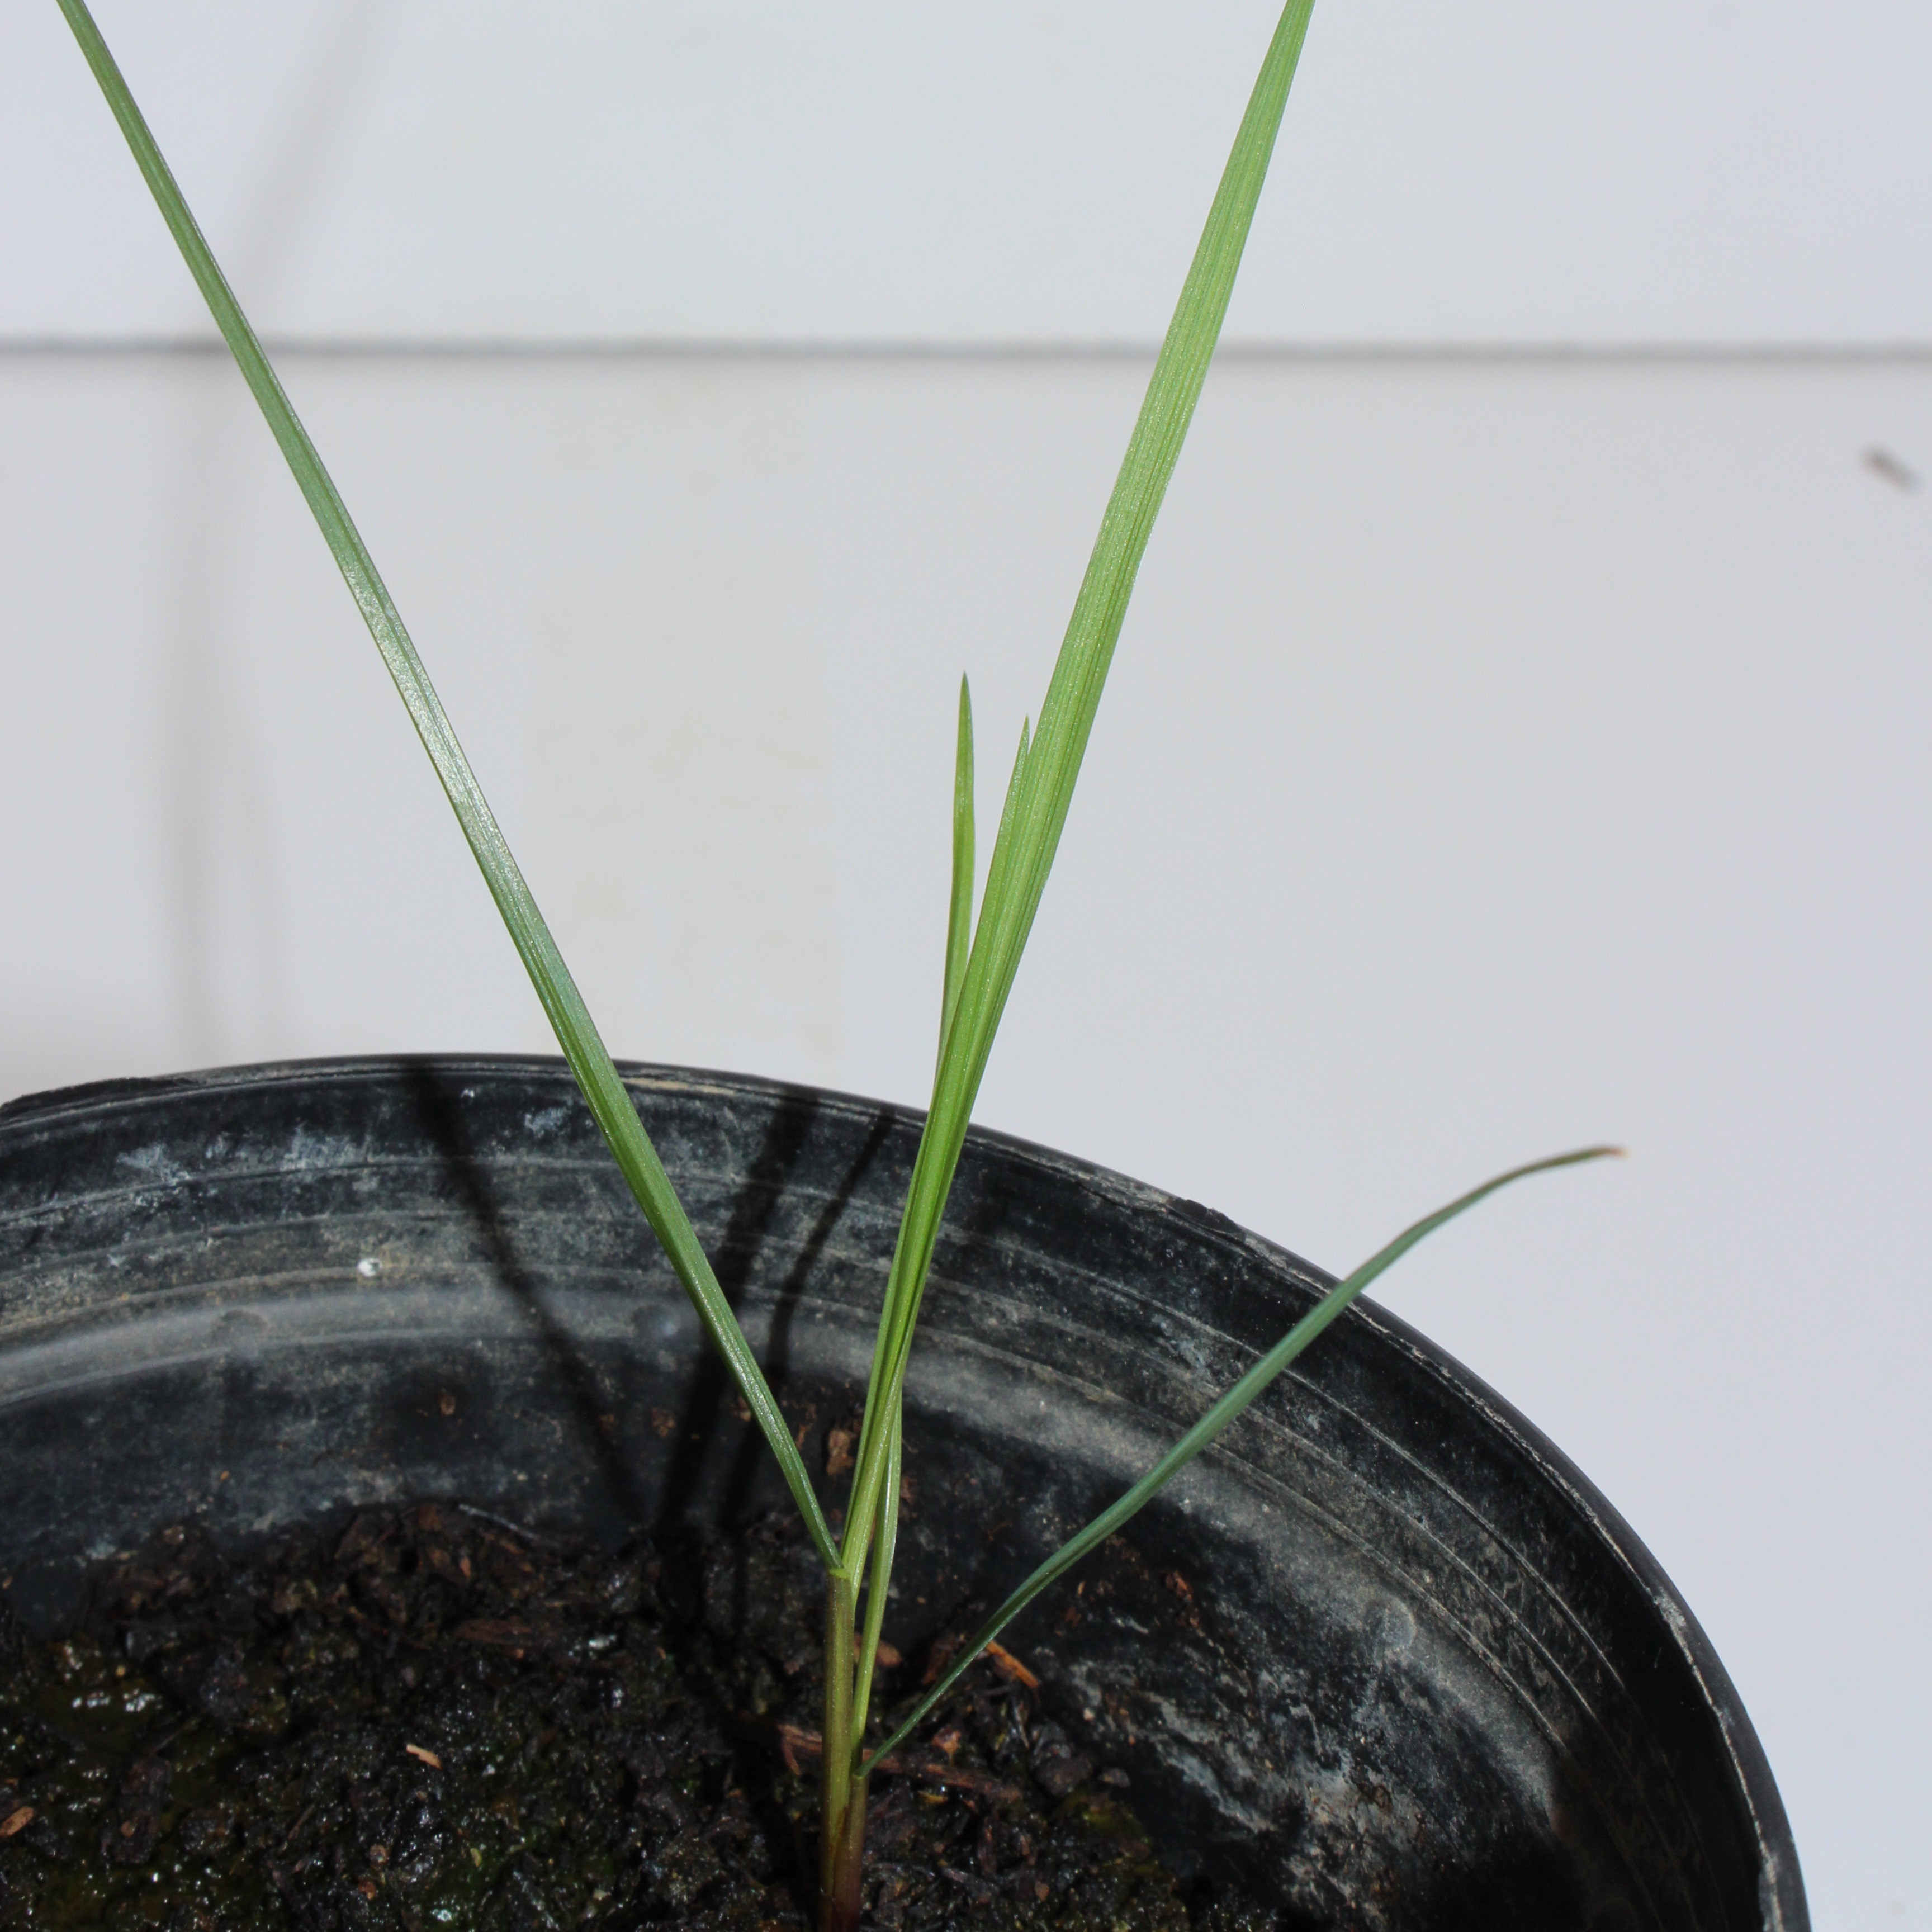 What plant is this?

Lolium multiflorum
